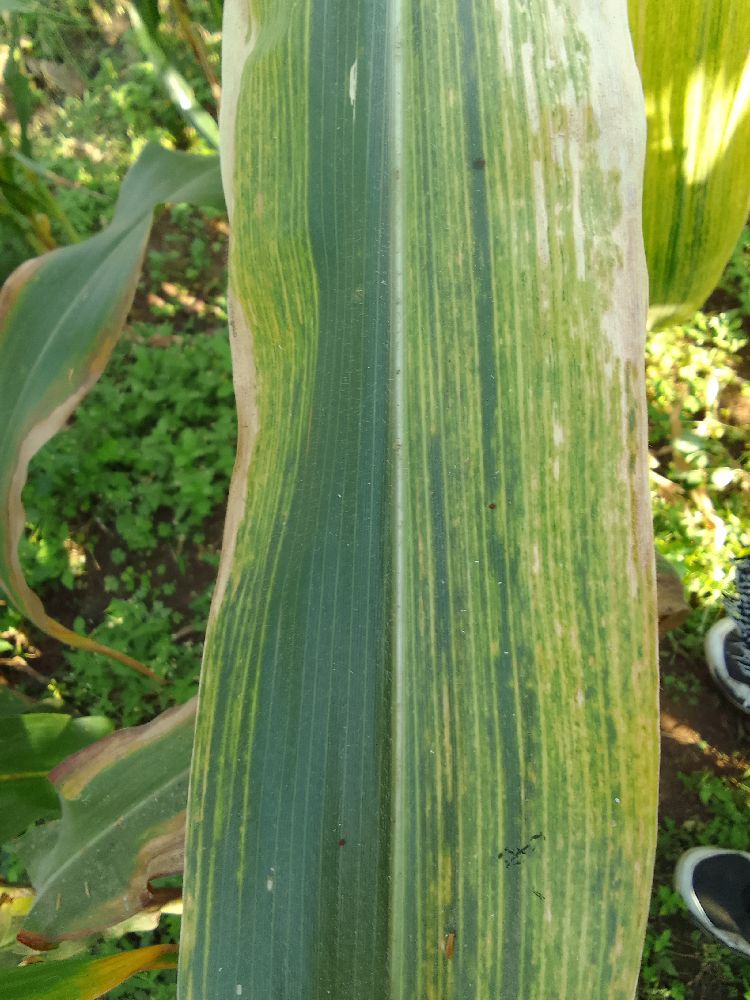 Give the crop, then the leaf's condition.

maize, maize lethal necrosis
